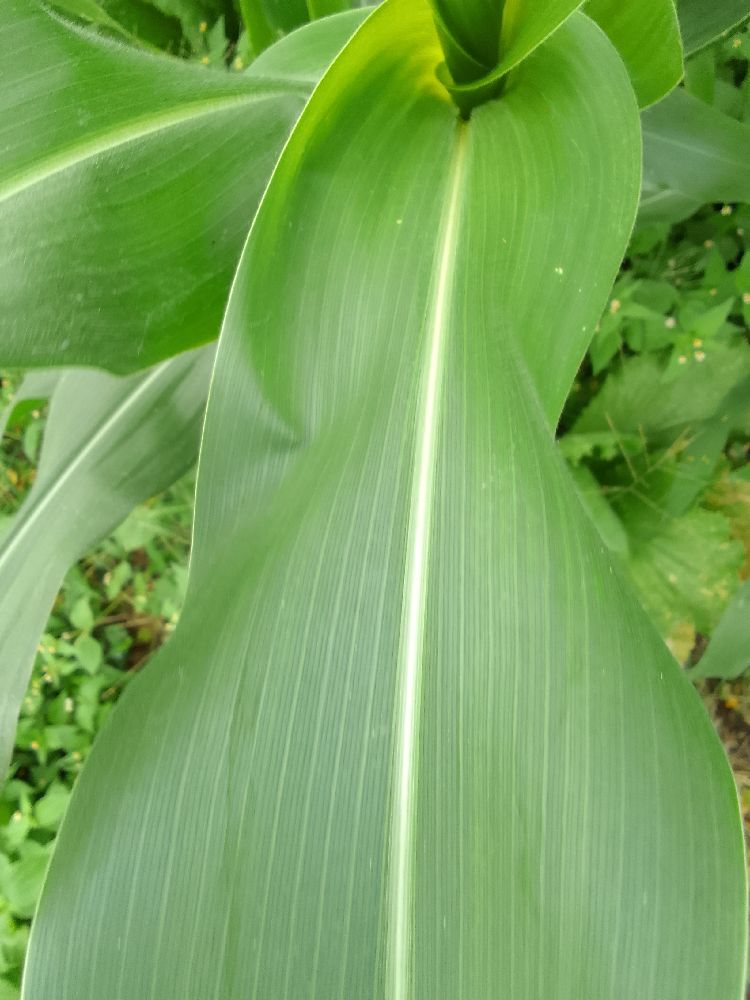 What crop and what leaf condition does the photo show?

maize, healthy
